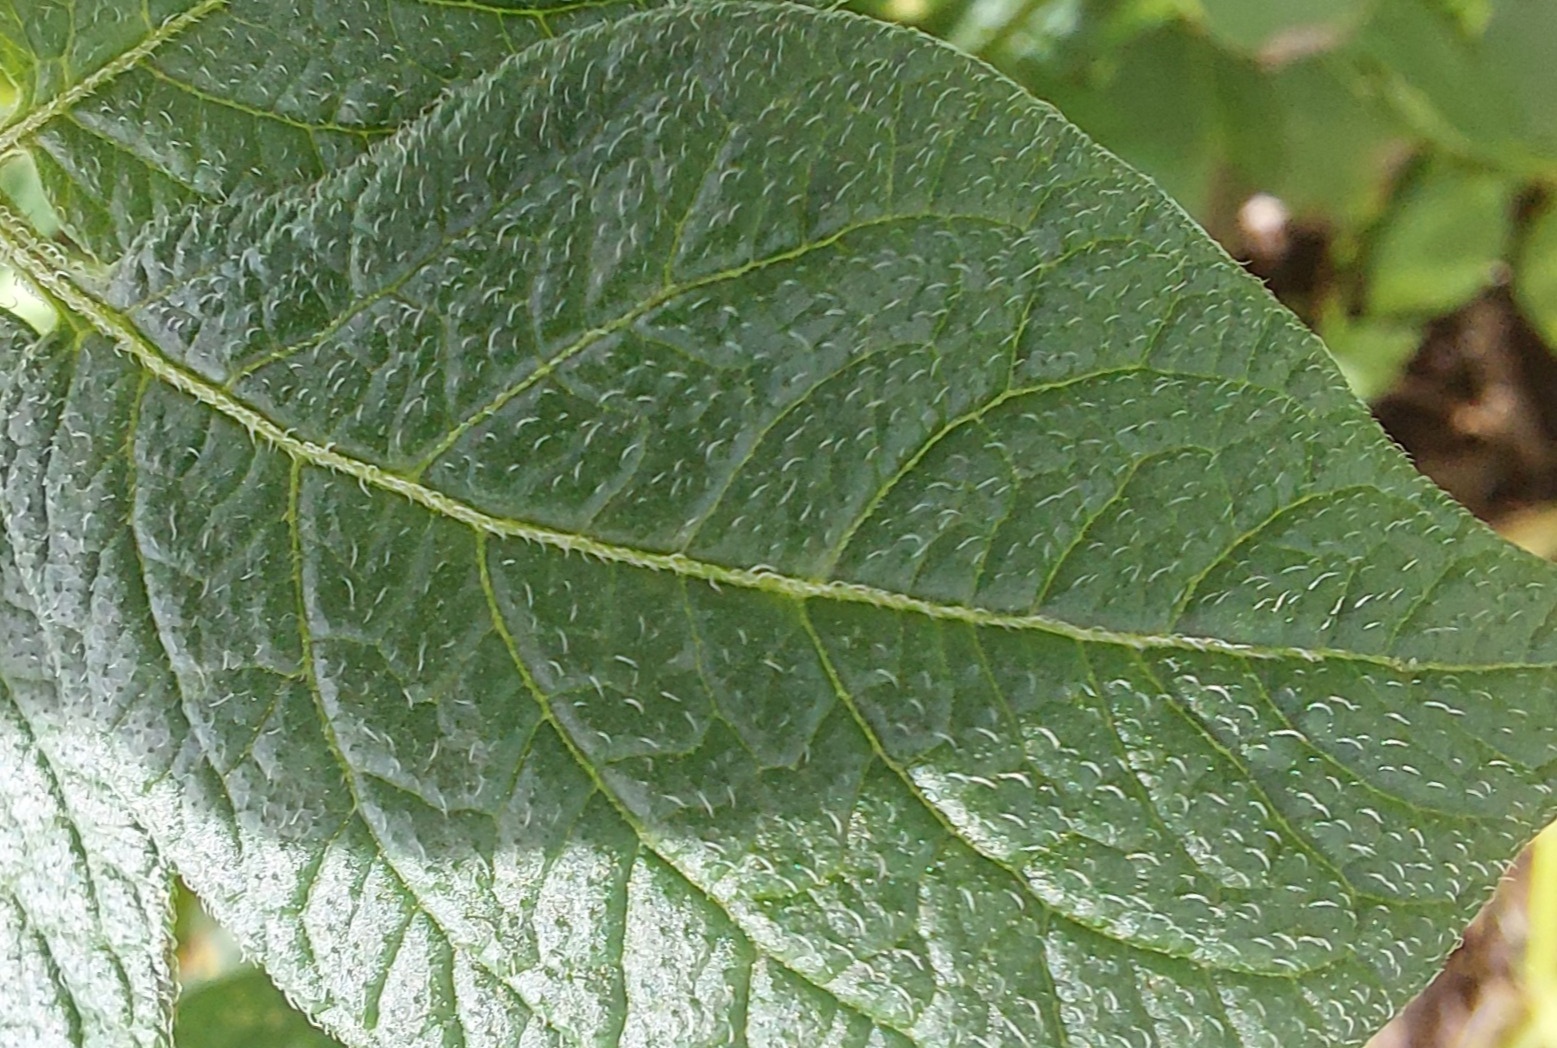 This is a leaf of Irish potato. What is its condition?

healthy
